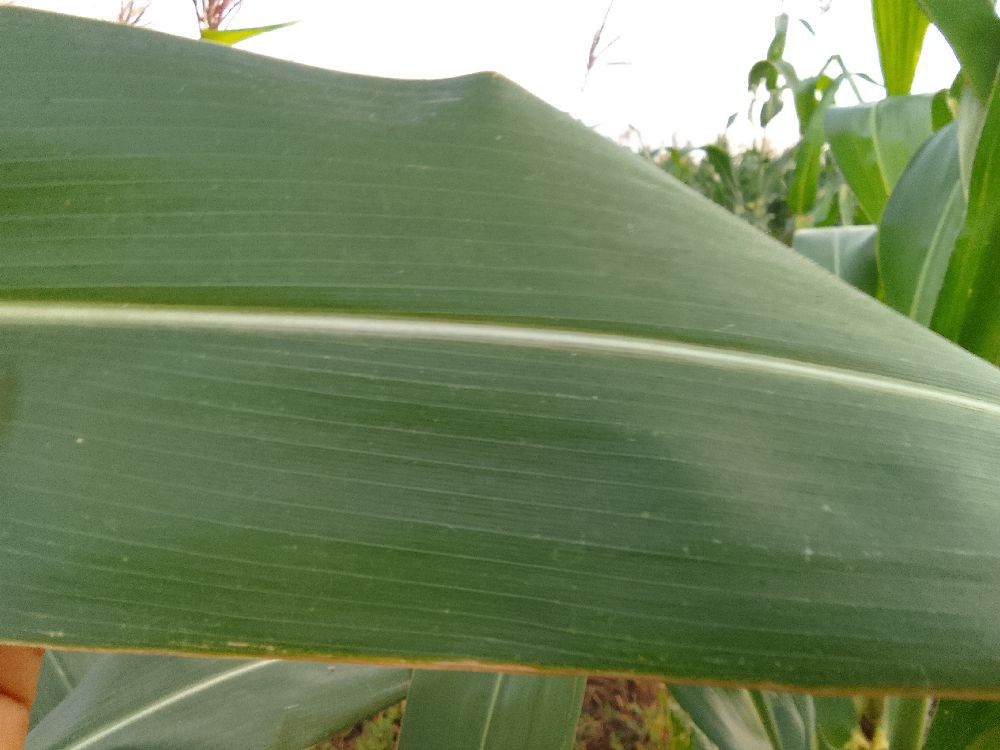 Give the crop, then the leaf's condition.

maize, healthy
